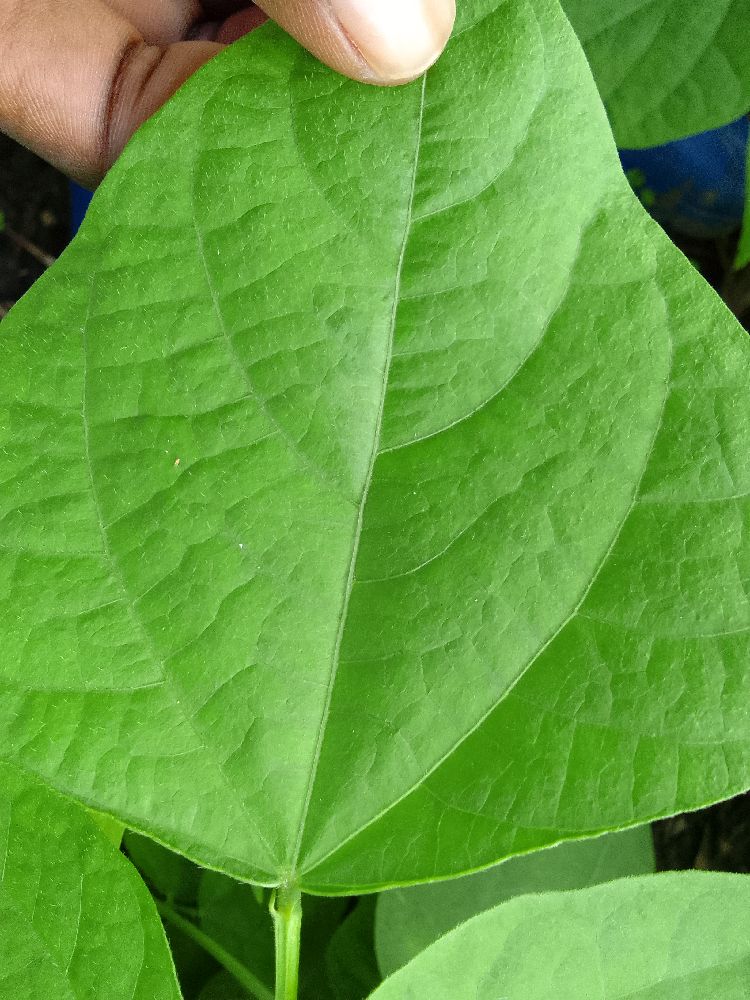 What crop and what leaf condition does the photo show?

common bean, healthy
